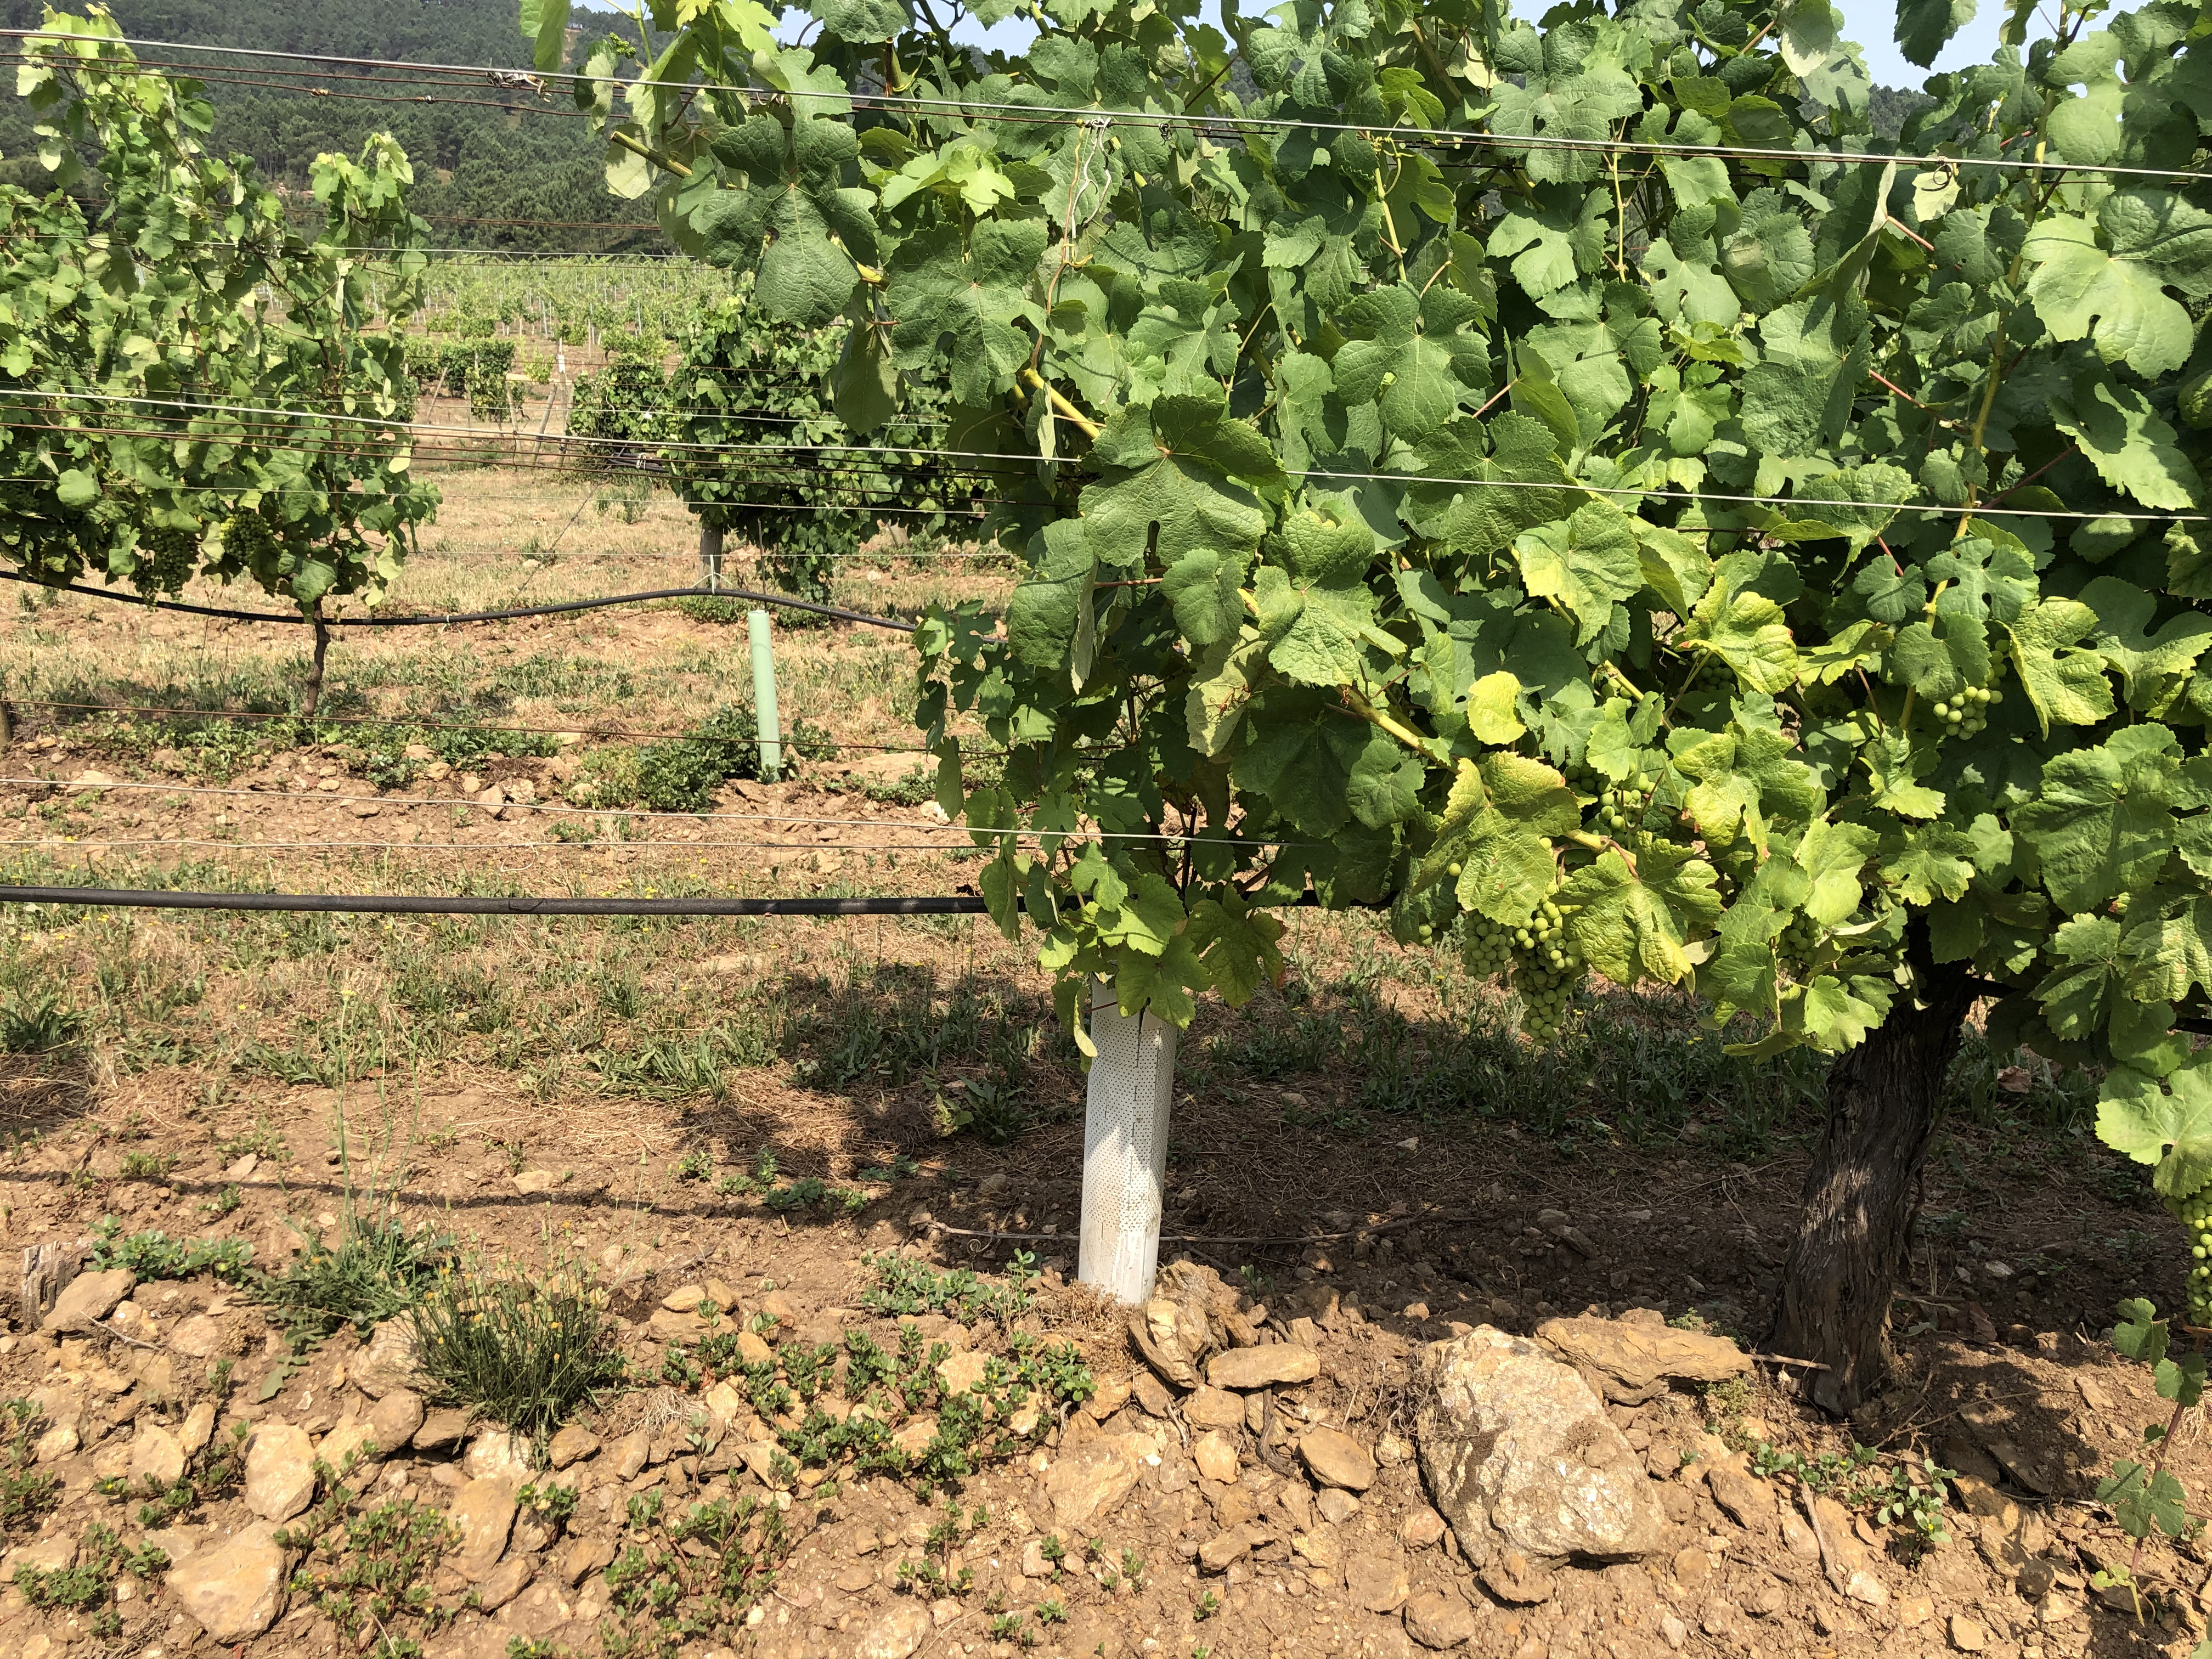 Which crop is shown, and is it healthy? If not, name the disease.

grapevine, not affected by esca disease
